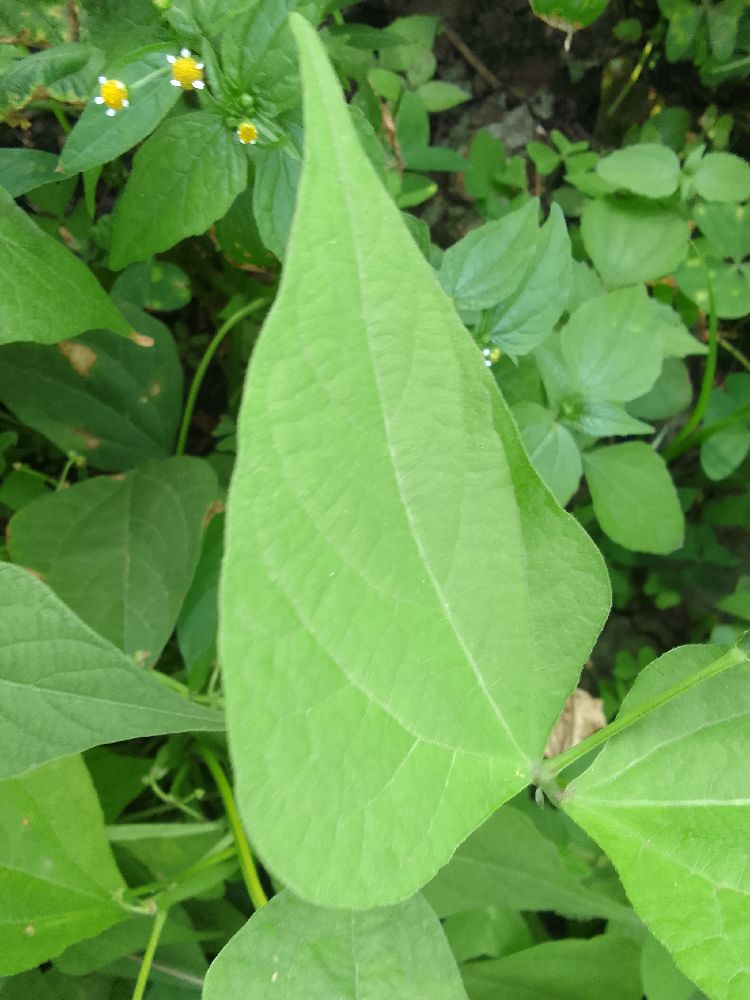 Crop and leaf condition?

common bean, healthy
